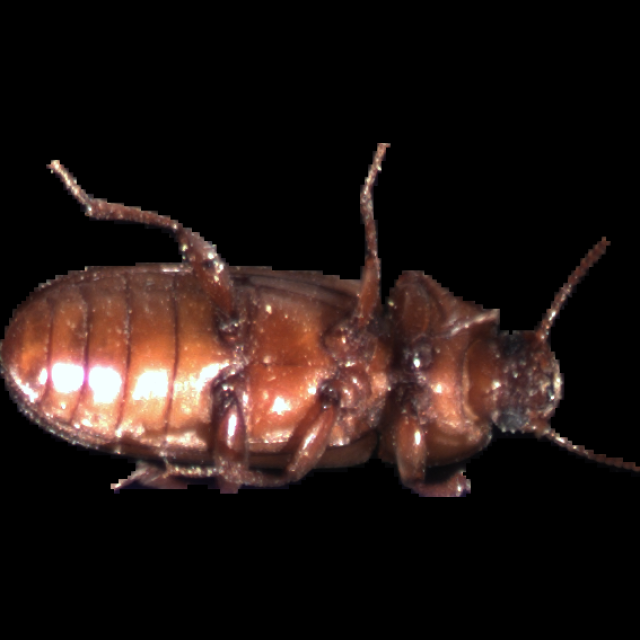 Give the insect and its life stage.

mealworm beetle
